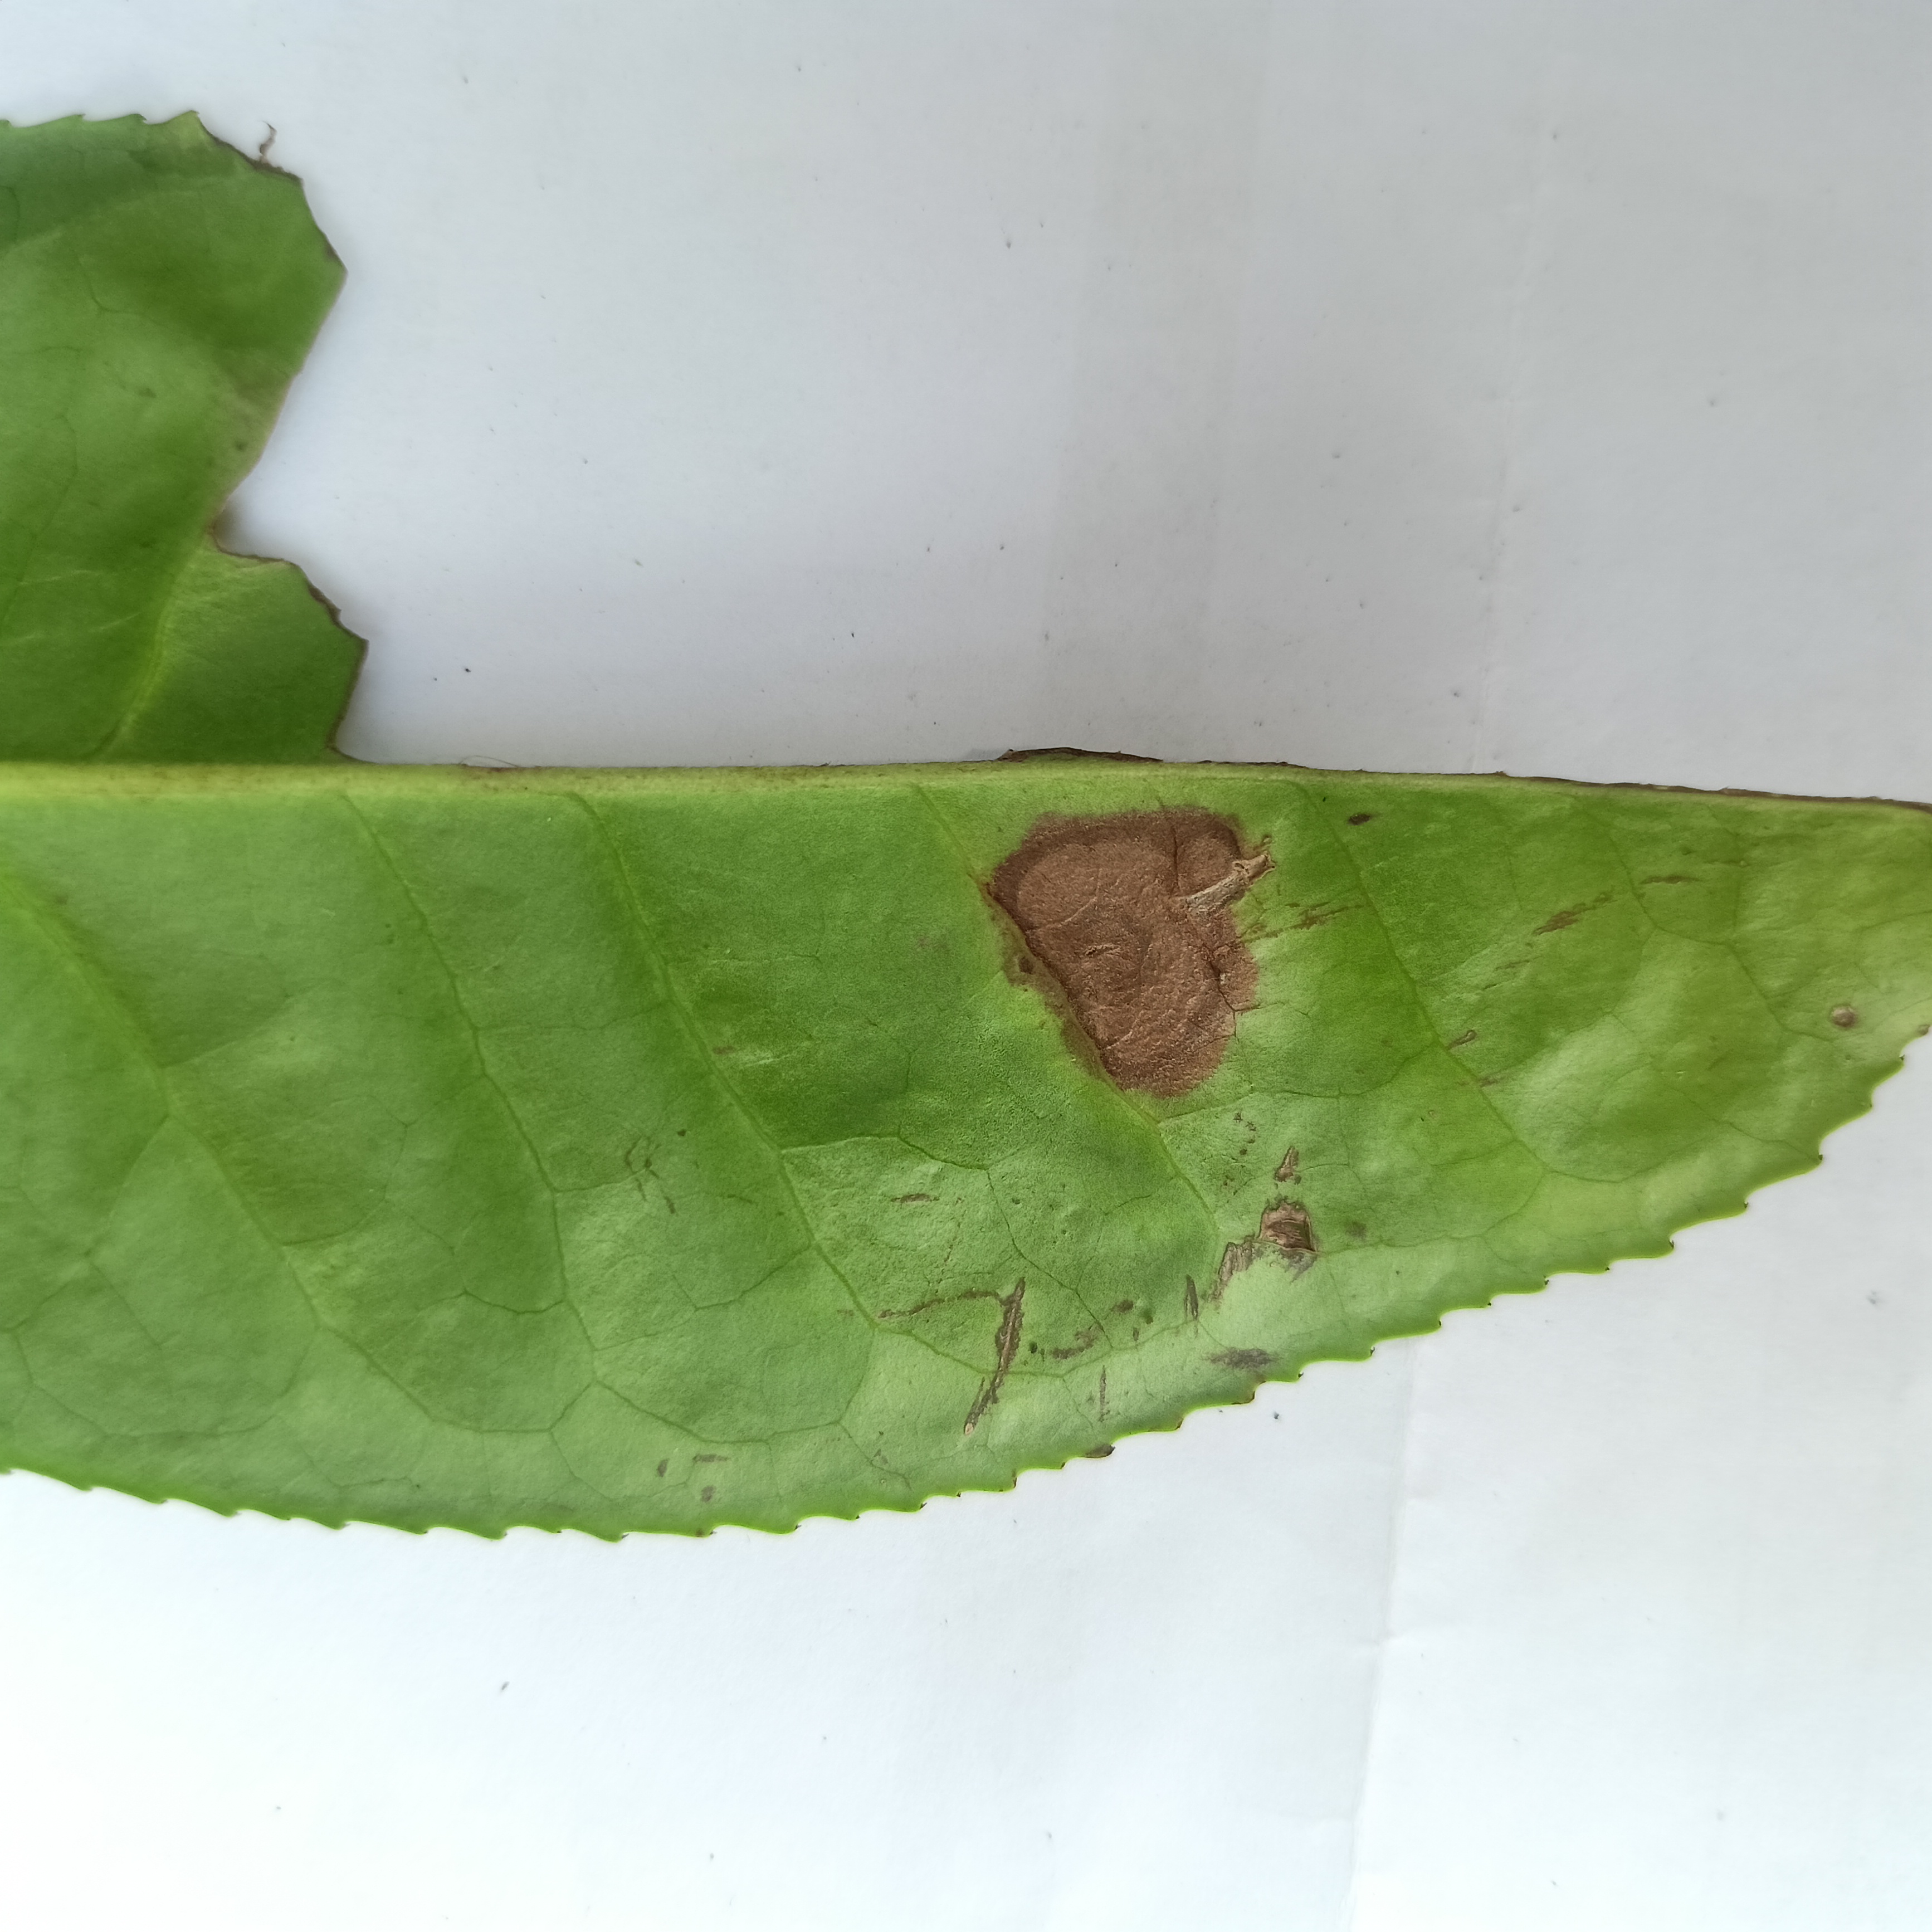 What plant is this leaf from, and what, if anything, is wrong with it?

tea, brown blight
